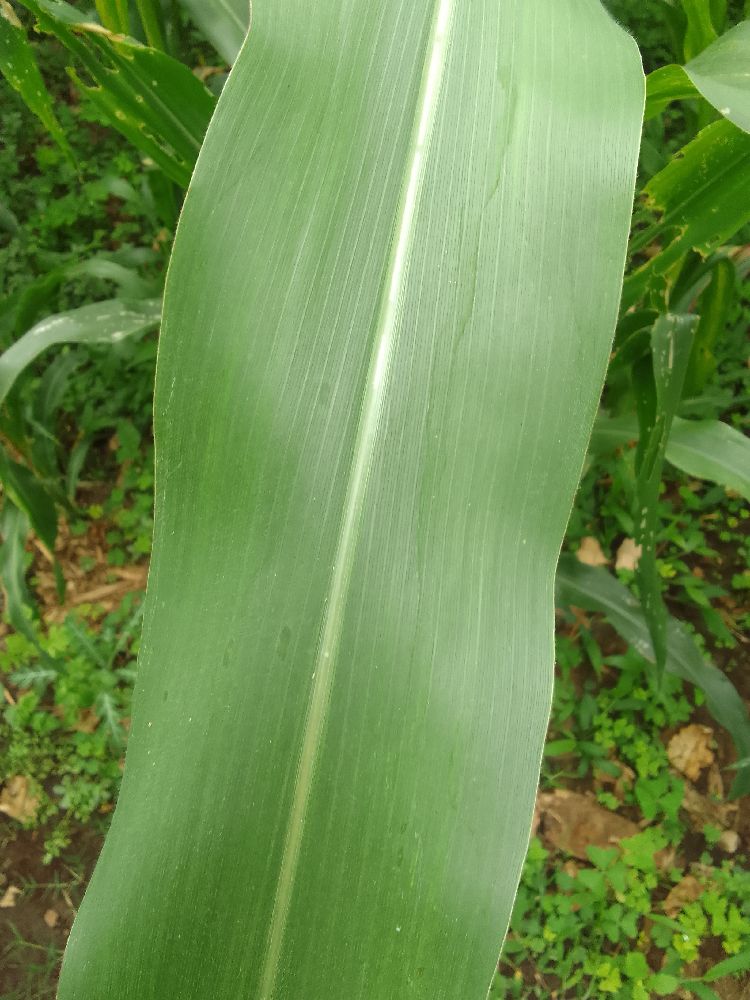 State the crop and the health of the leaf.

maize, healthy
